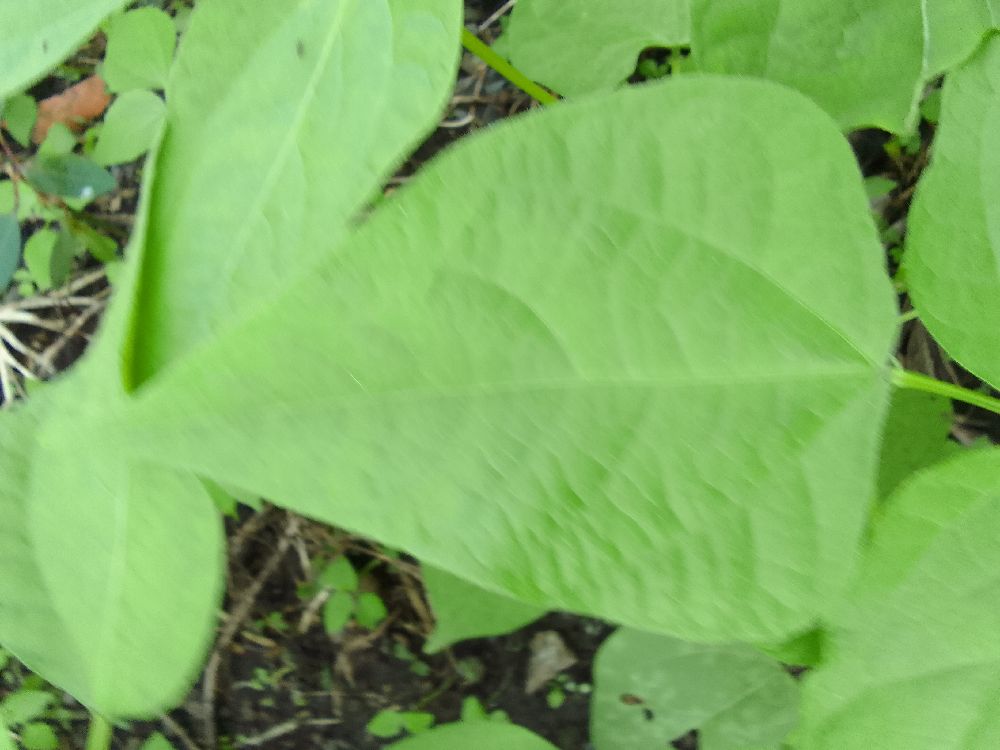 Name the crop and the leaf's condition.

common bean, healthy
